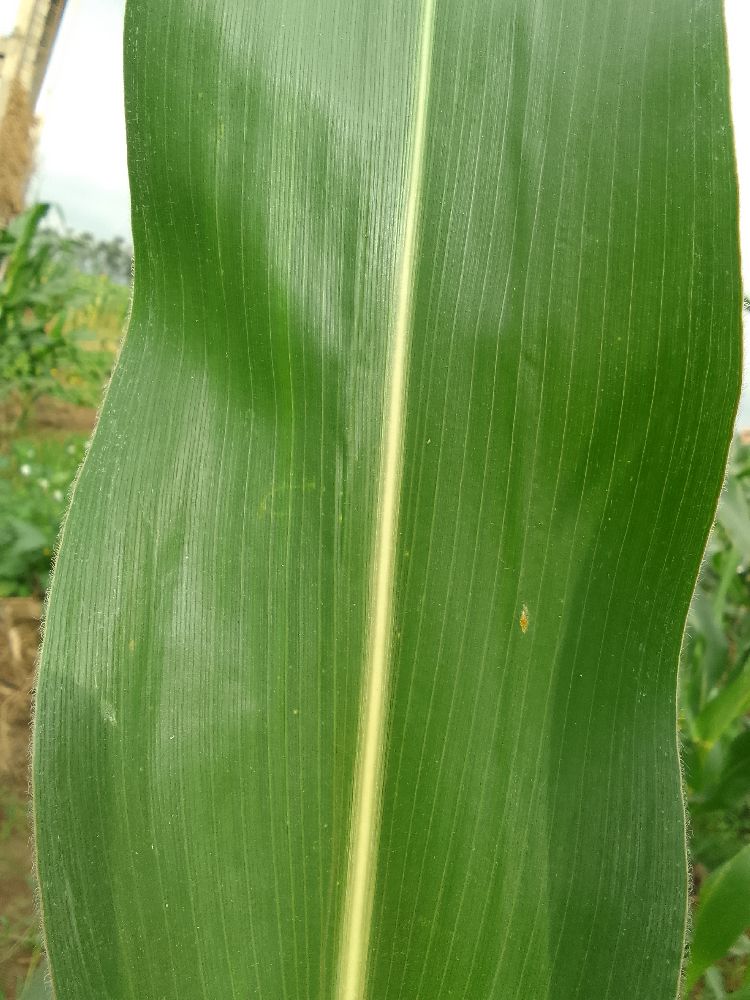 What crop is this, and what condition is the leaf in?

maize, healthy
